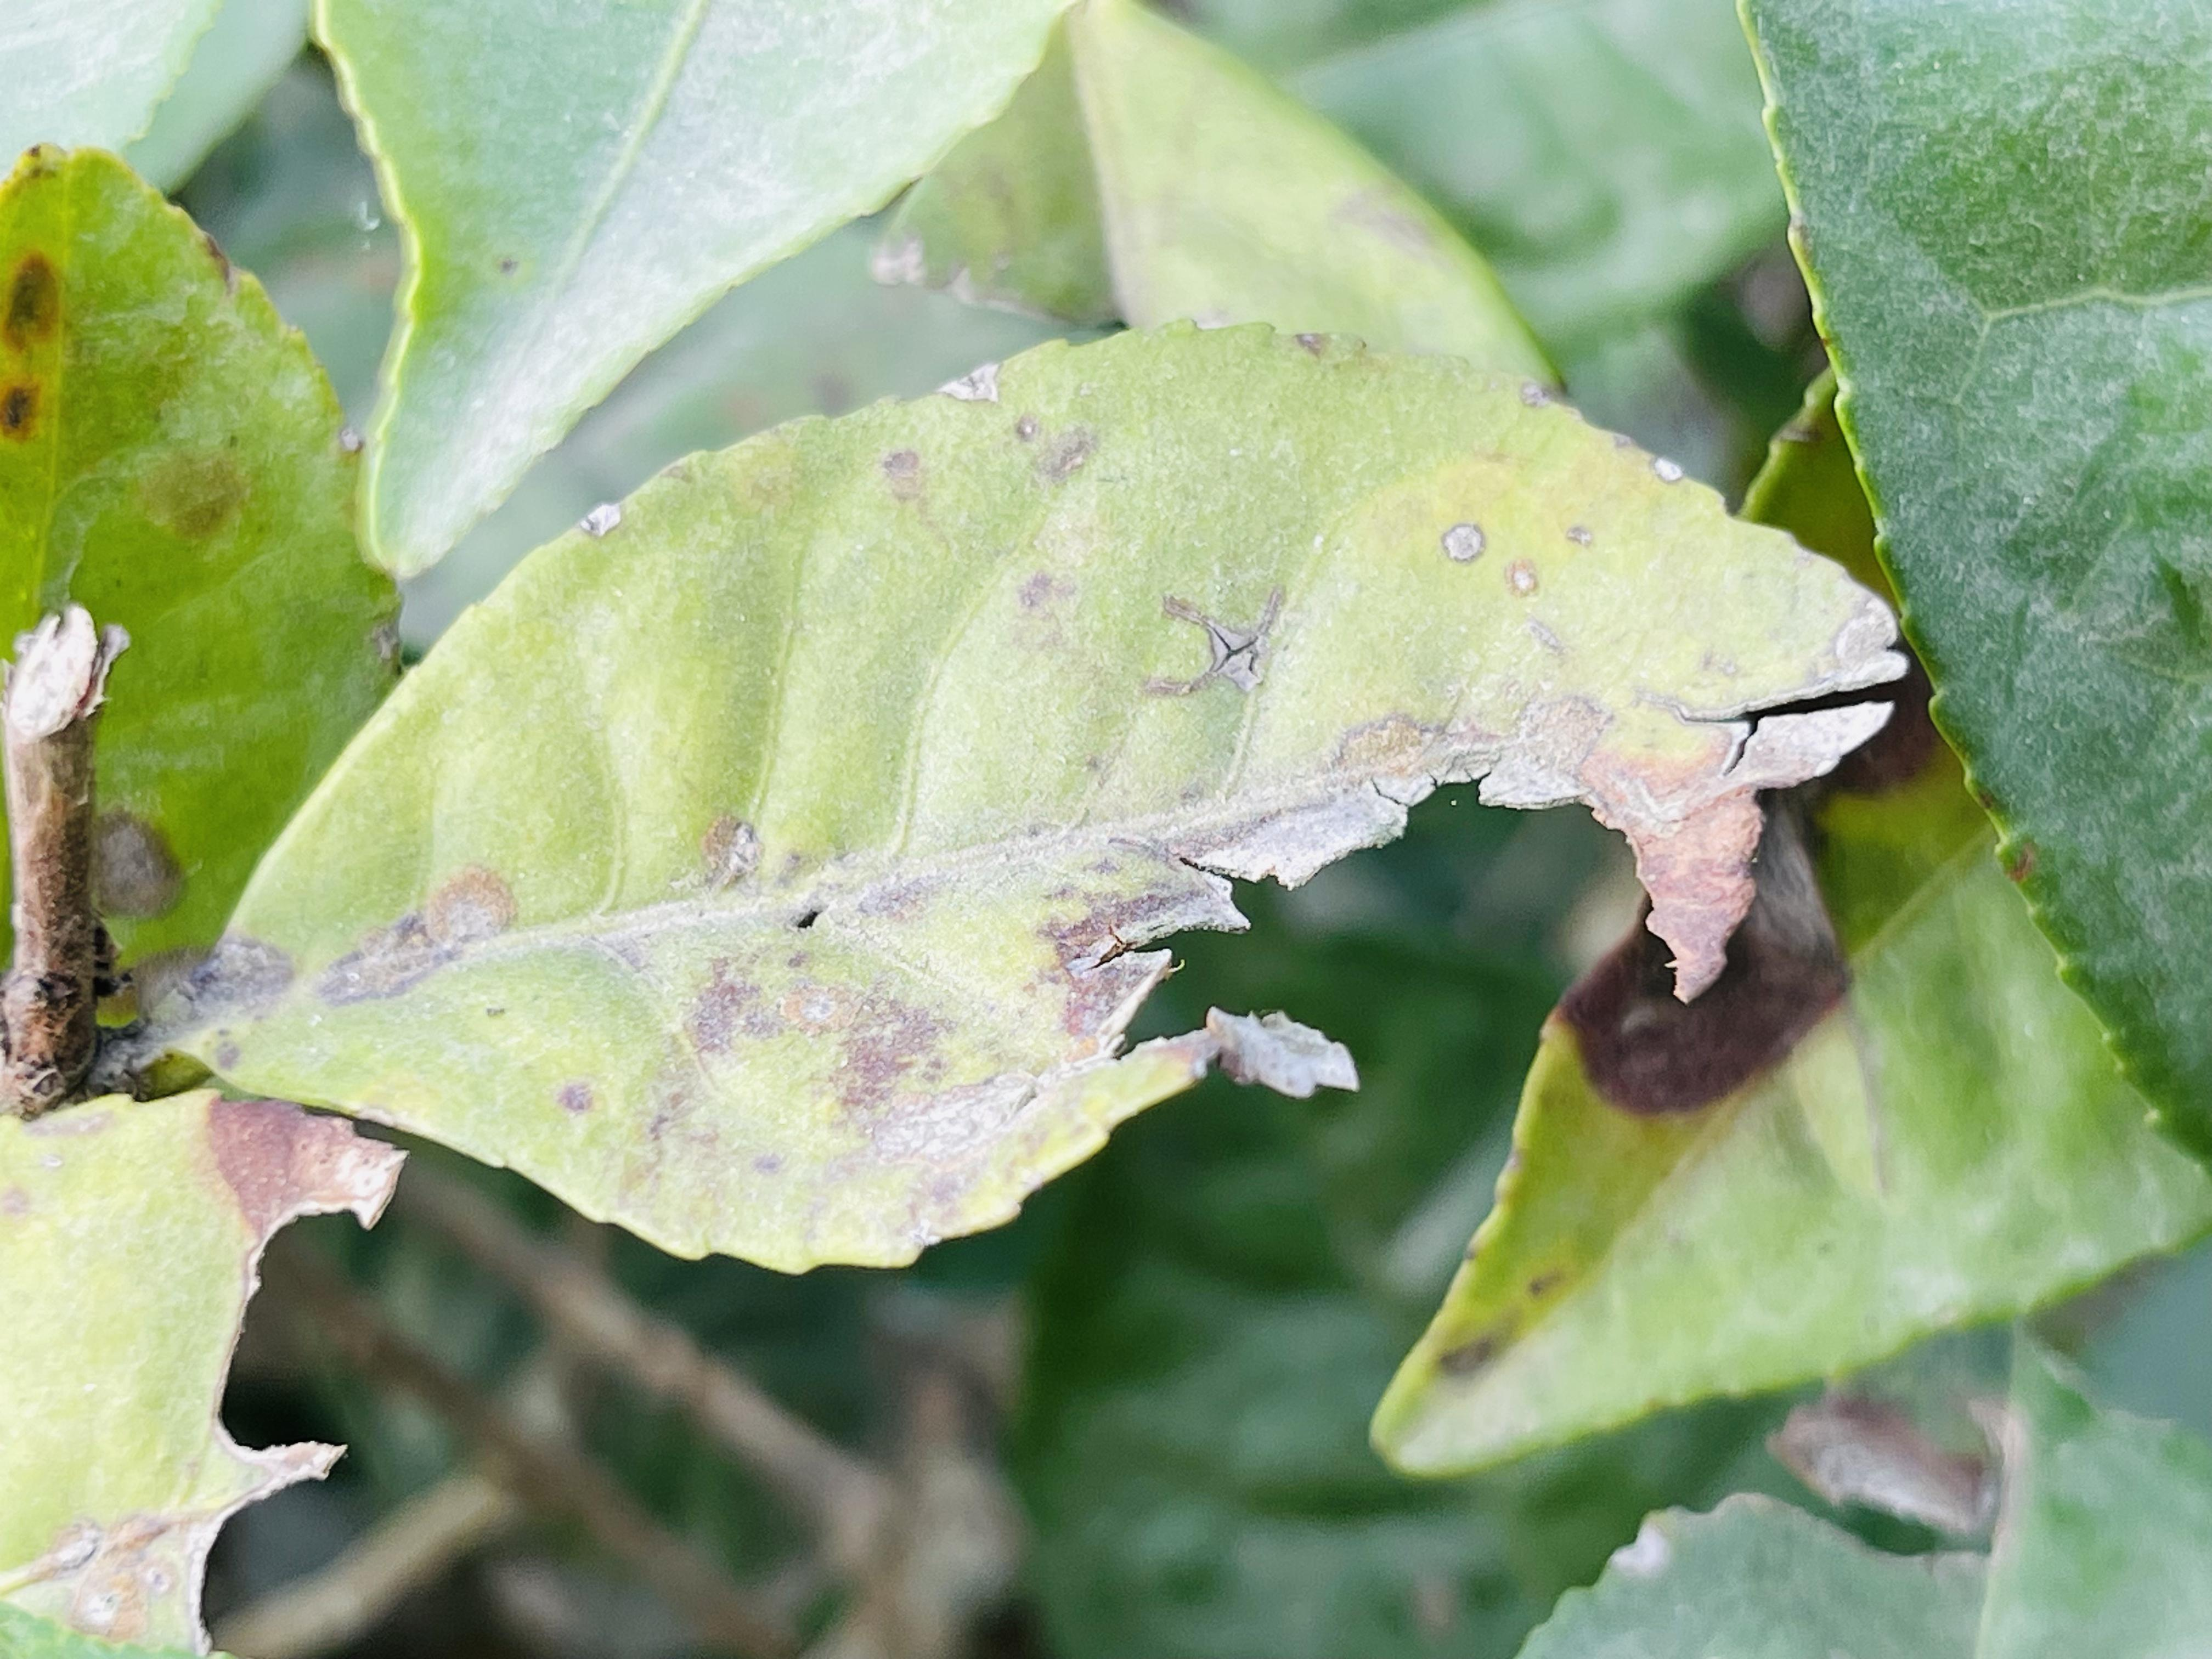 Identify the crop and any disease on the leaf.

tea, red rust
